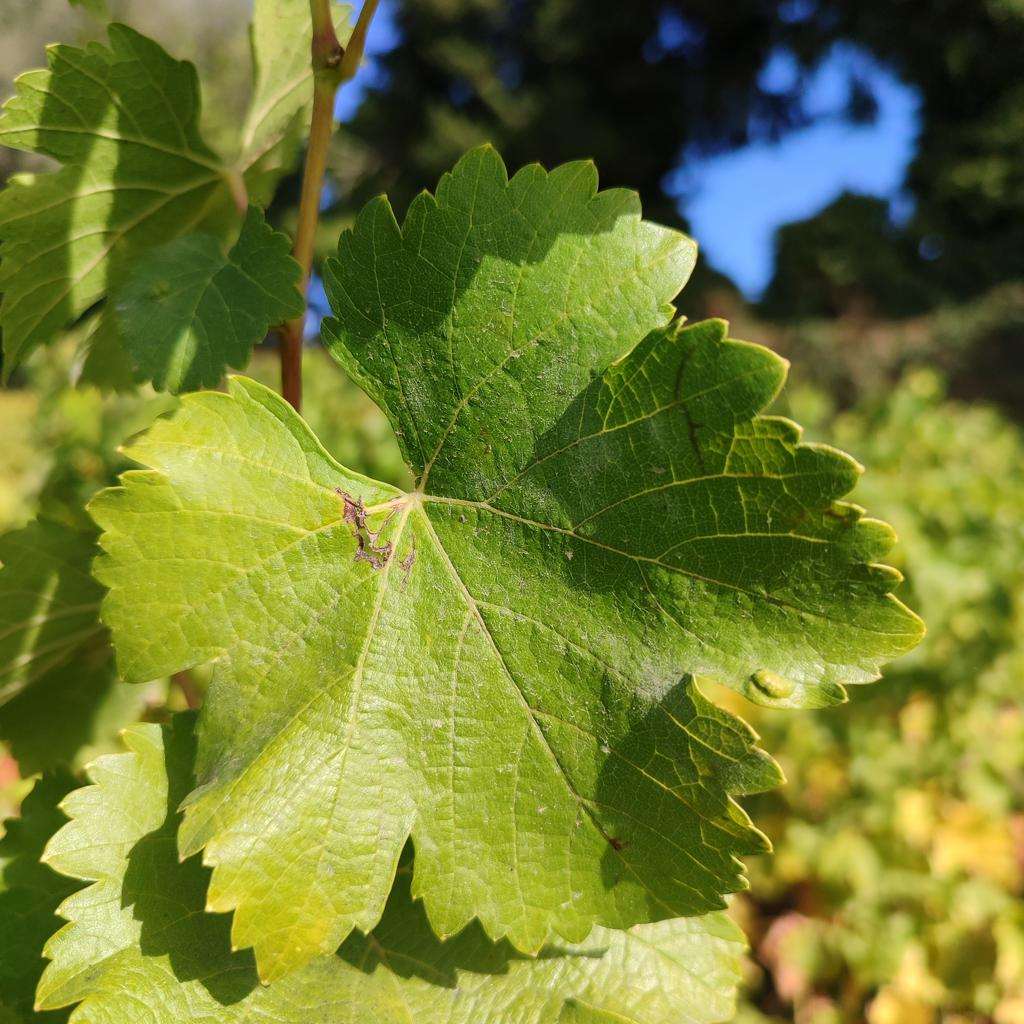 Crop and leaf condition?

grapevine, powdery mildew
